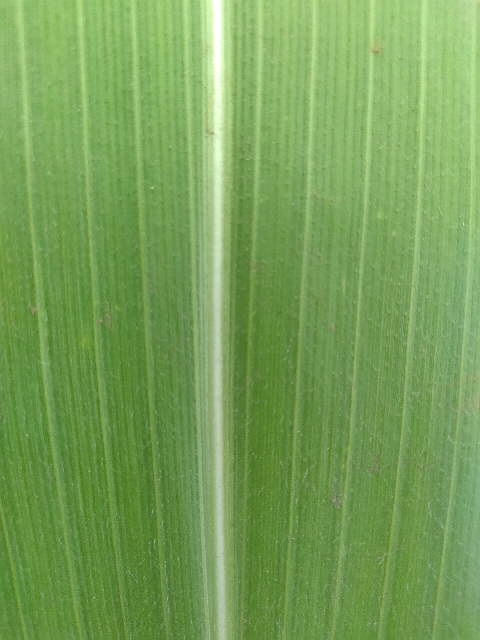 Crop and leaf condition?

maize, healthy
